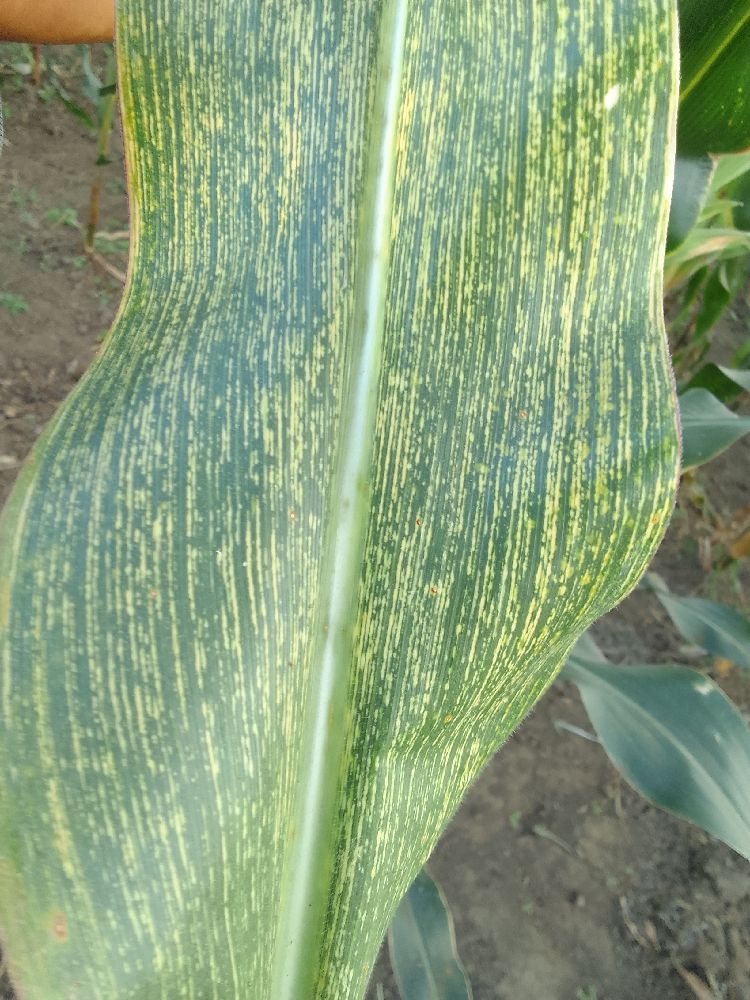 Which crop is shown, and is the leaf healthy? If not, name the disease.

maize, maize streak virus
